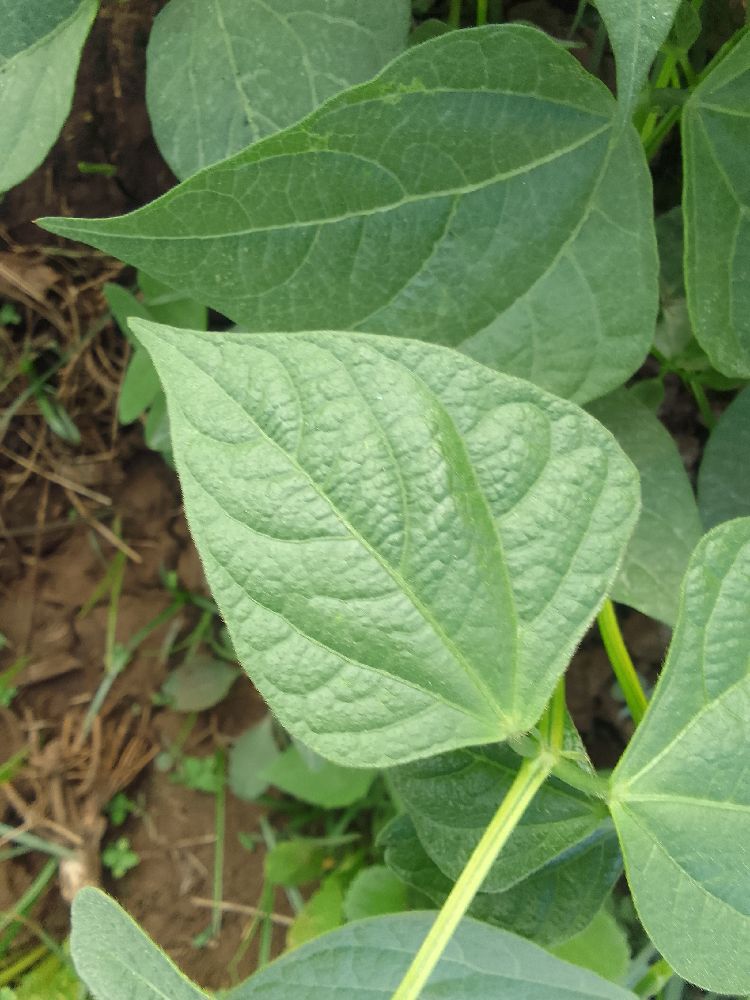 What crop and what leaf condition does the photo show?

common bean, healthy
